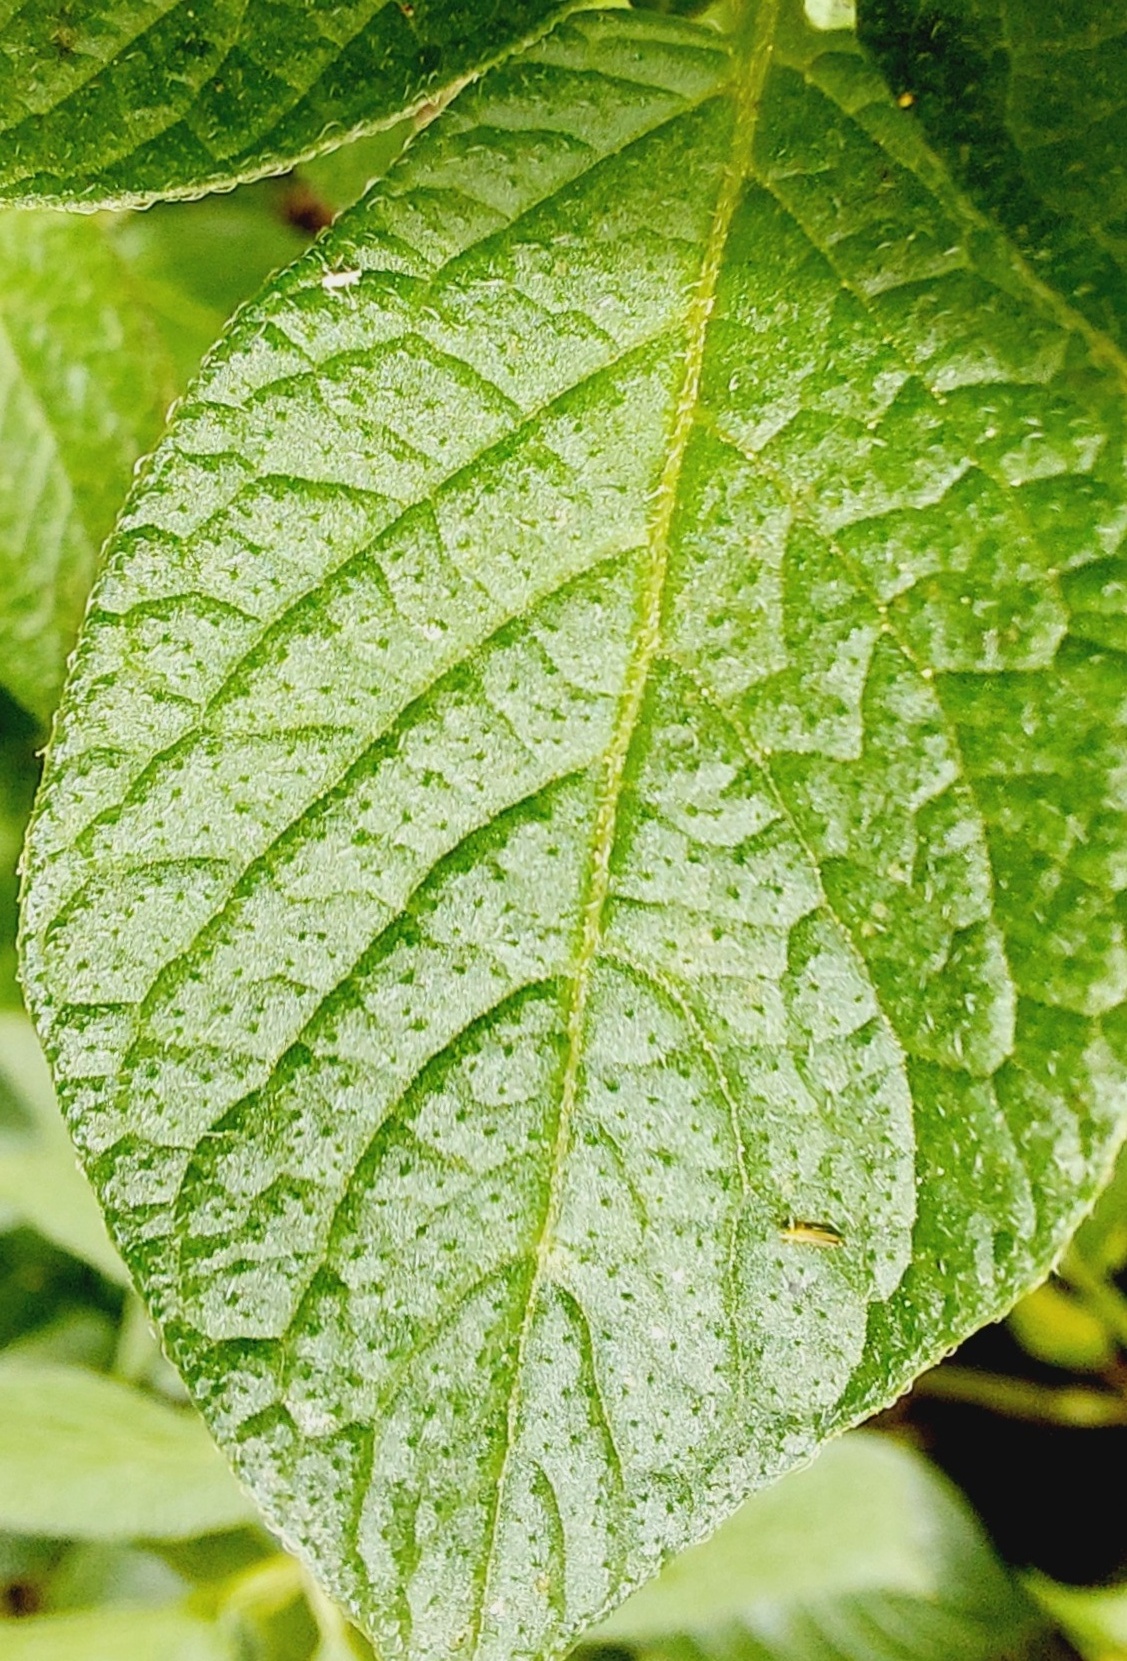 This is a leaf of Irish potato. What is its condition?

healthy
